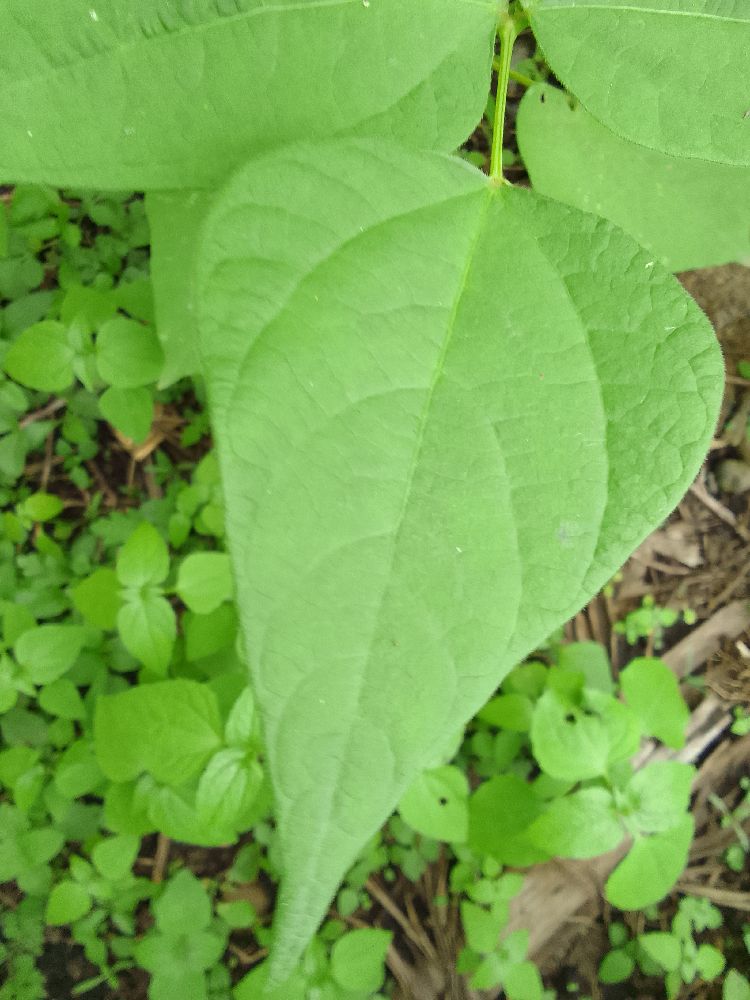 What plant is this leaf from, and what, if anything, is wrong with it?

common bean, healthy
